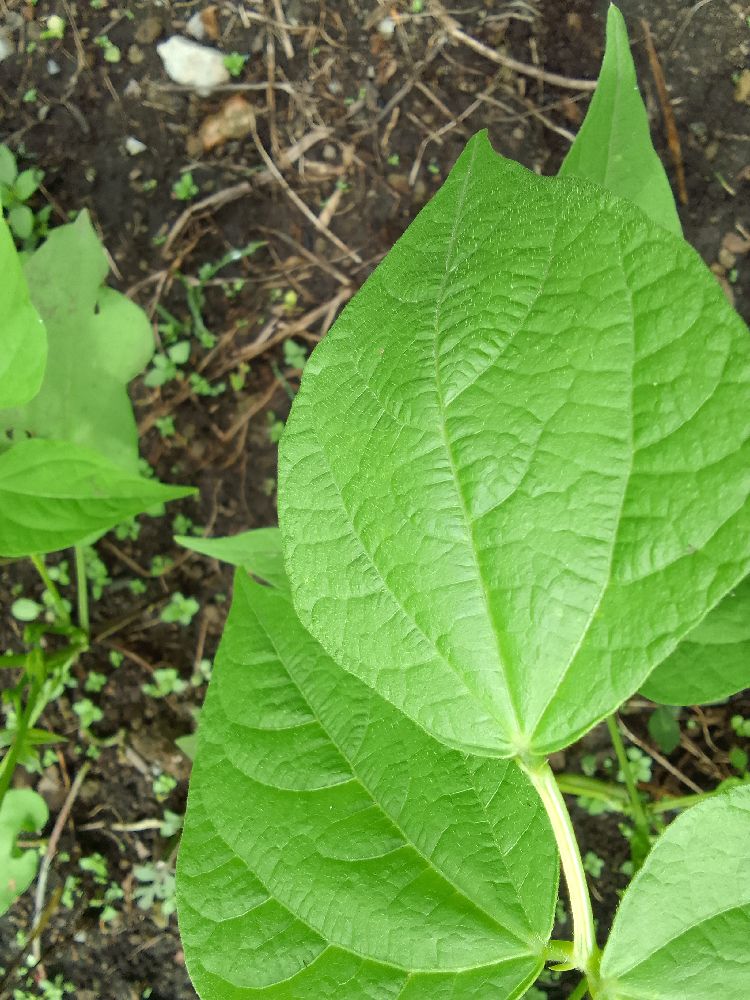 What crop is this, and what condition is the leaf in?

common bean, healthy
